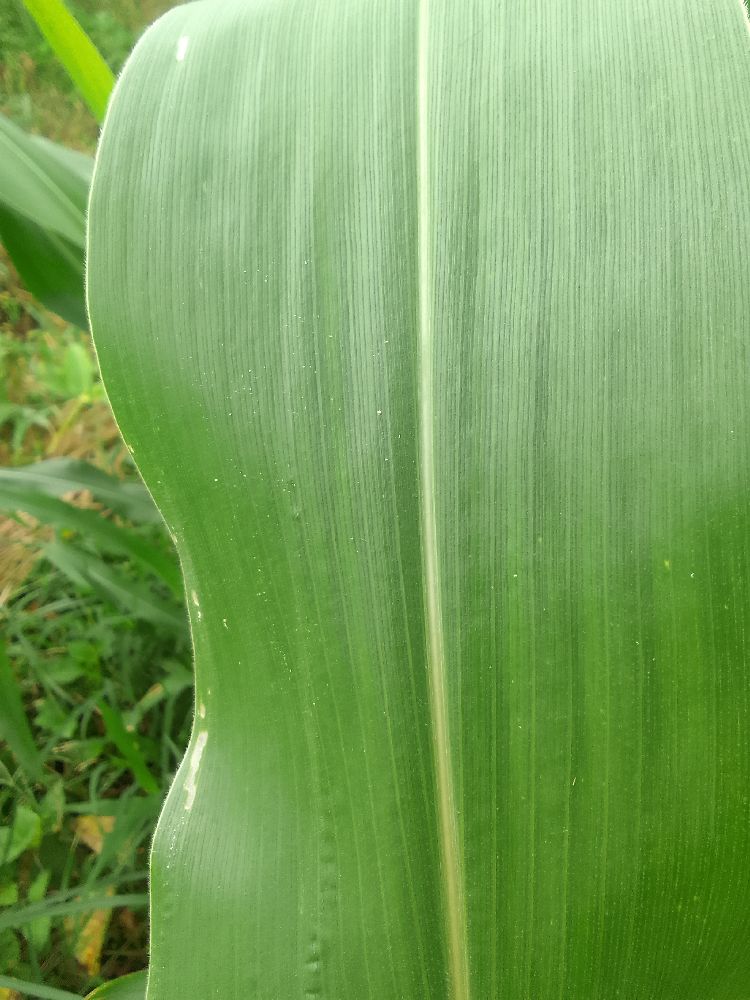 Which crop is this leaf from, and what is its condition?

maize, healthy
